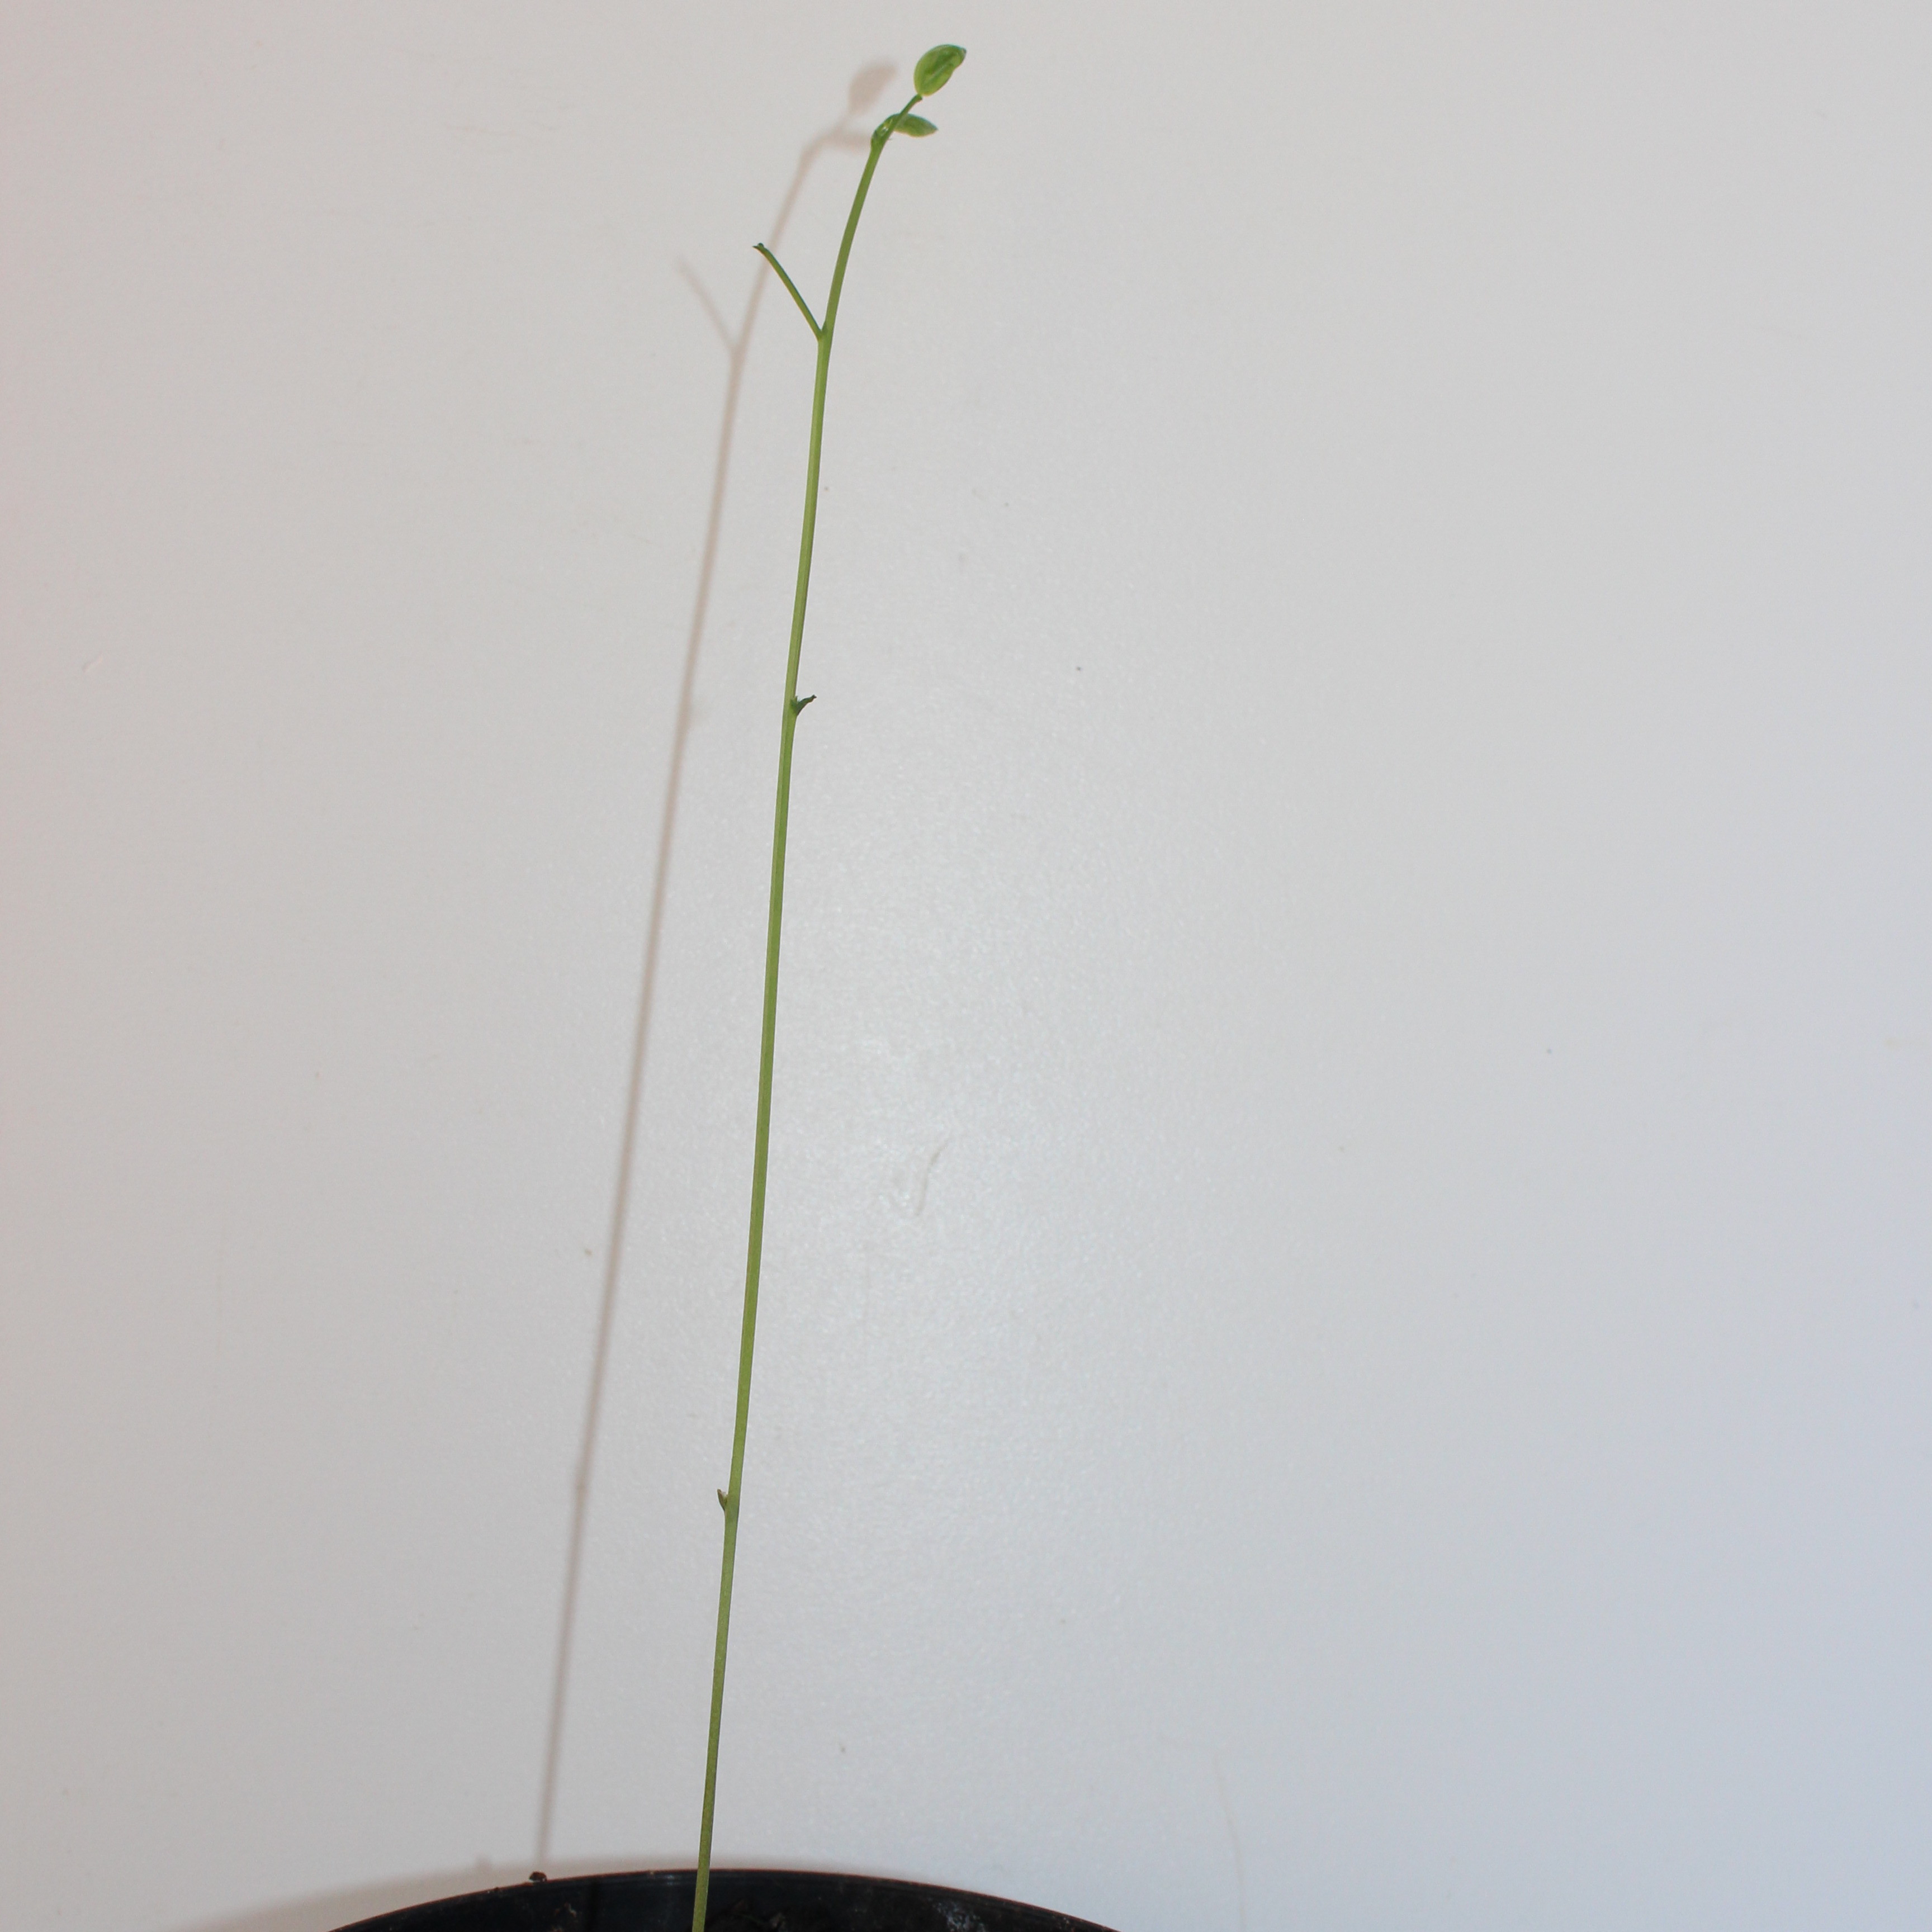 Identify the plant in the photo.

Vicia sativa
